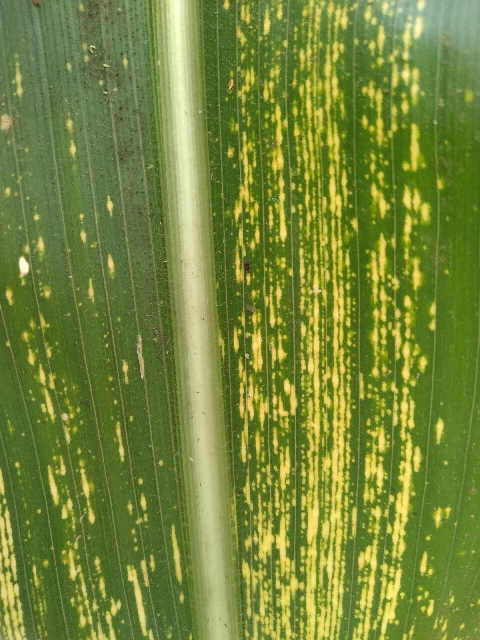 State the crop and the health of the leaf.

maize, maize streak virus
